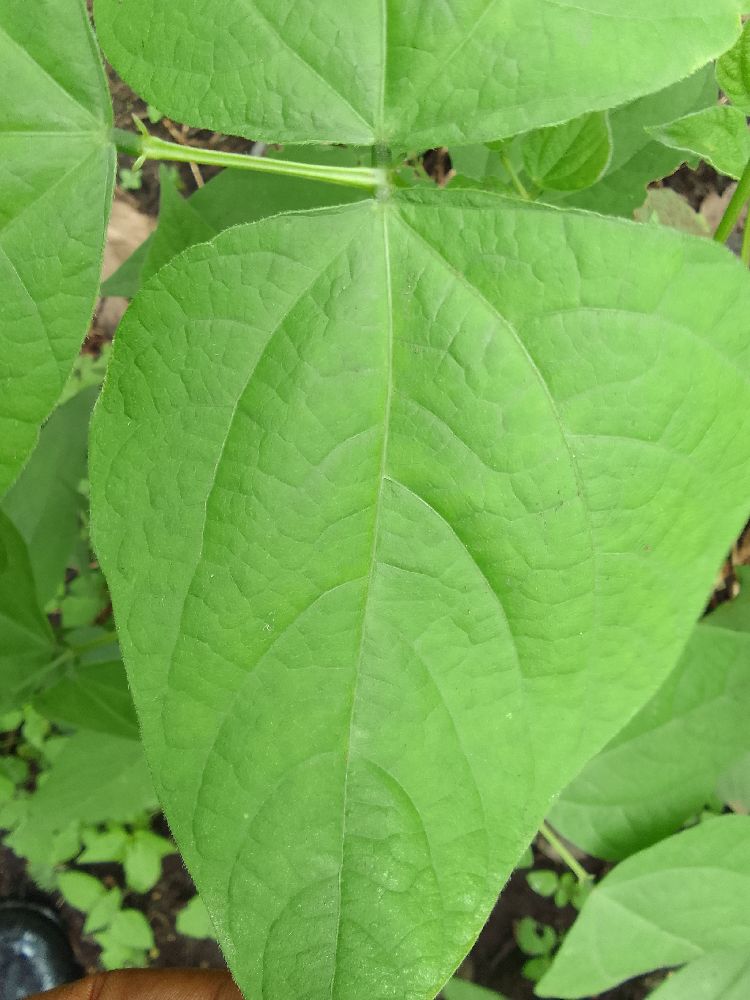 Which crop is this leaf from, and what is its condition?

common bean, healthy
